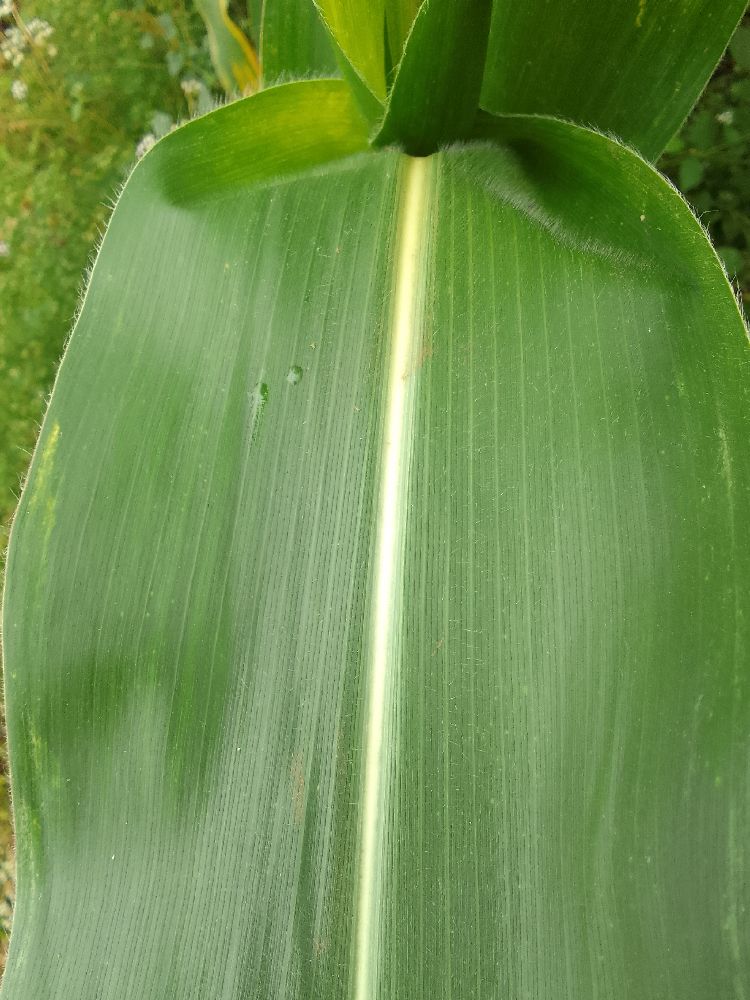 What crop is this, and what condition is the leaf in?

maize, healthy
